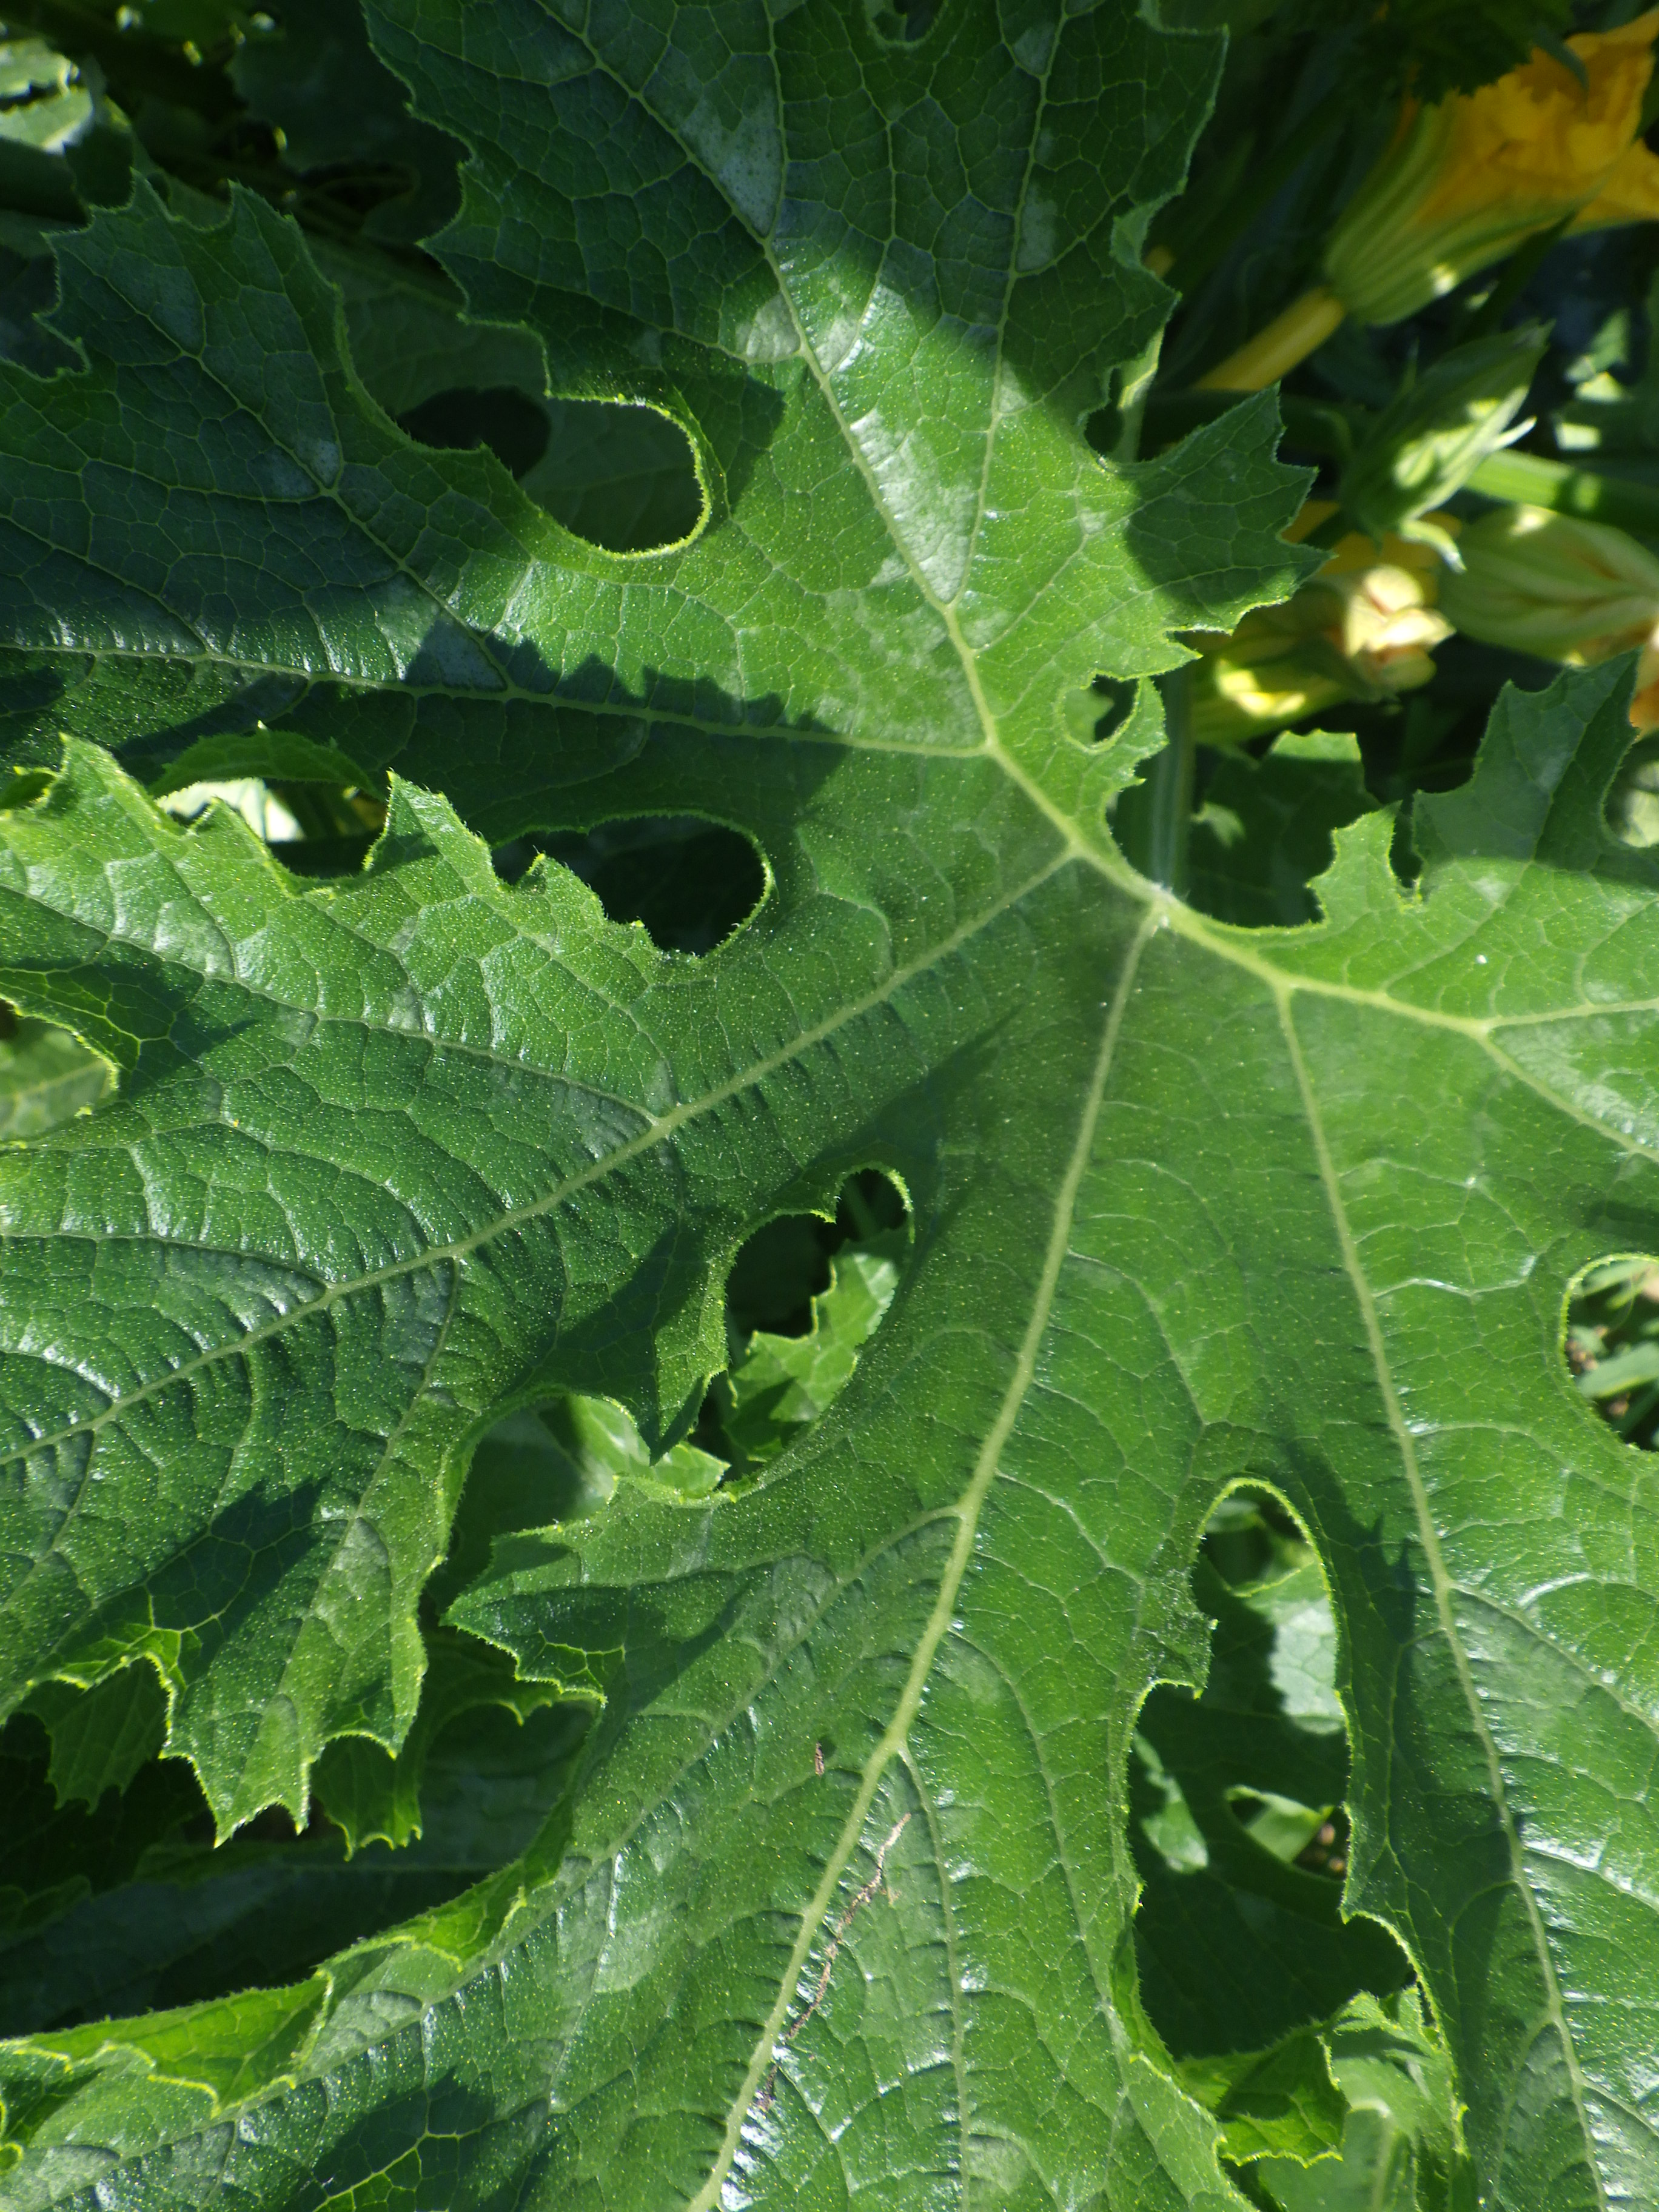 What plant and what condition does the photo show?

zucchini, healthy
